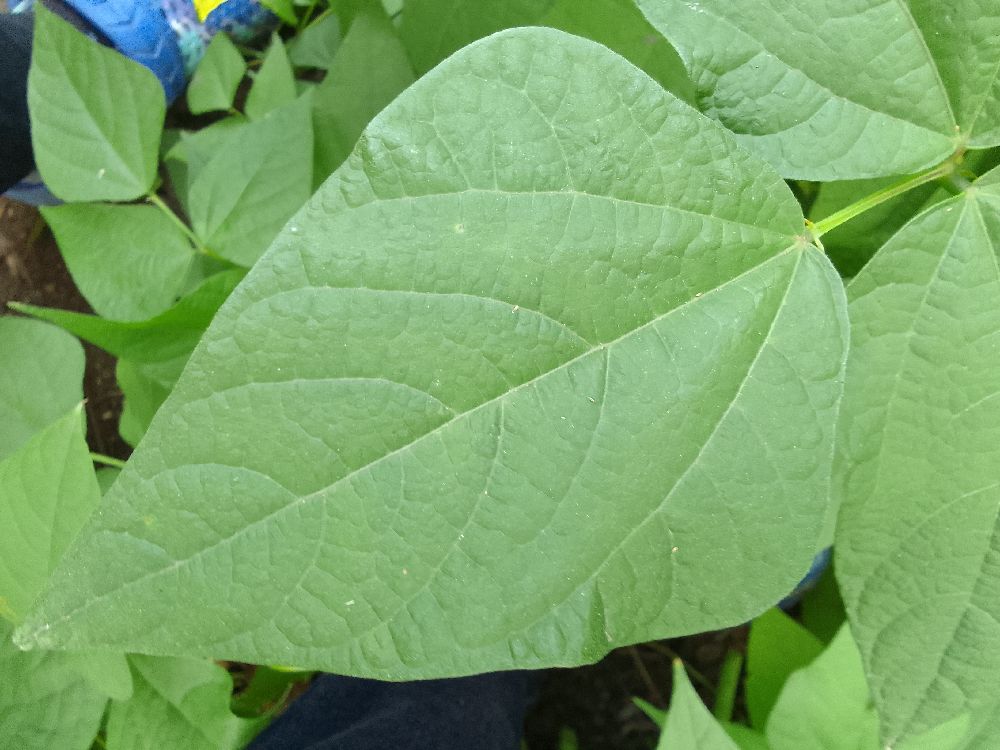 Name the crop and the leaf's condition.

common bean, healthy
